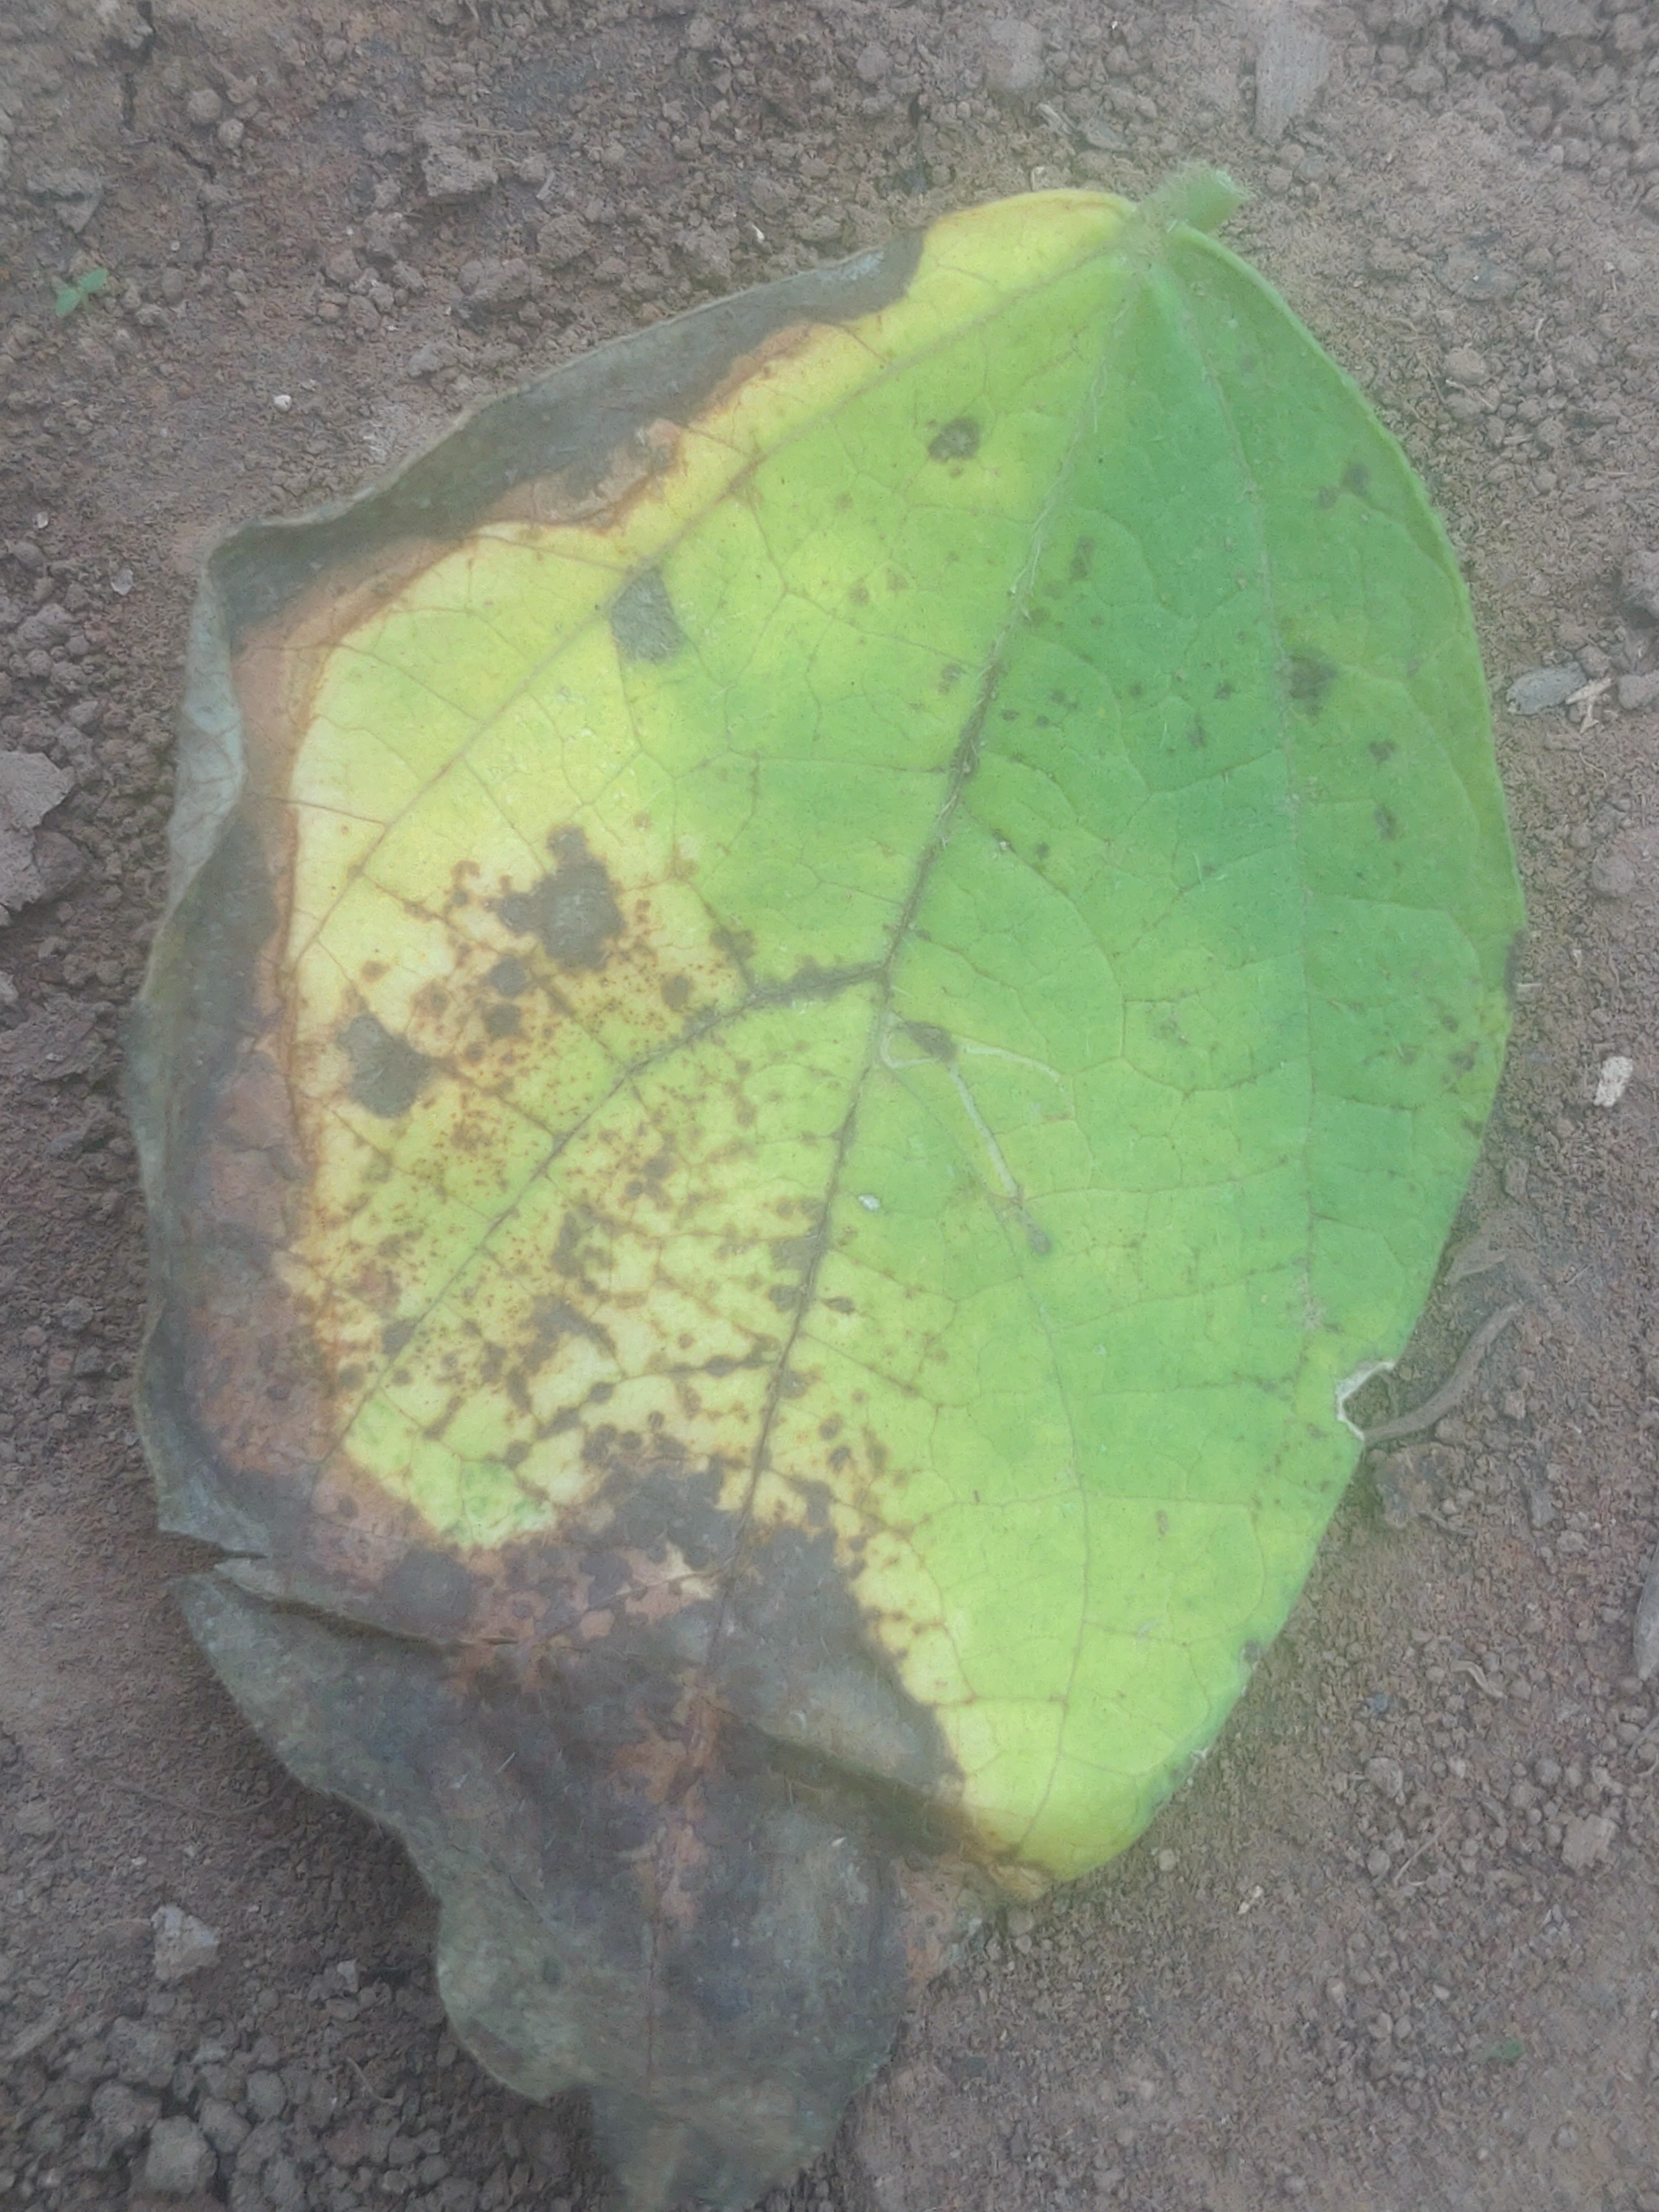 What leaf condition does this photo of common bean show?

anthracnose
